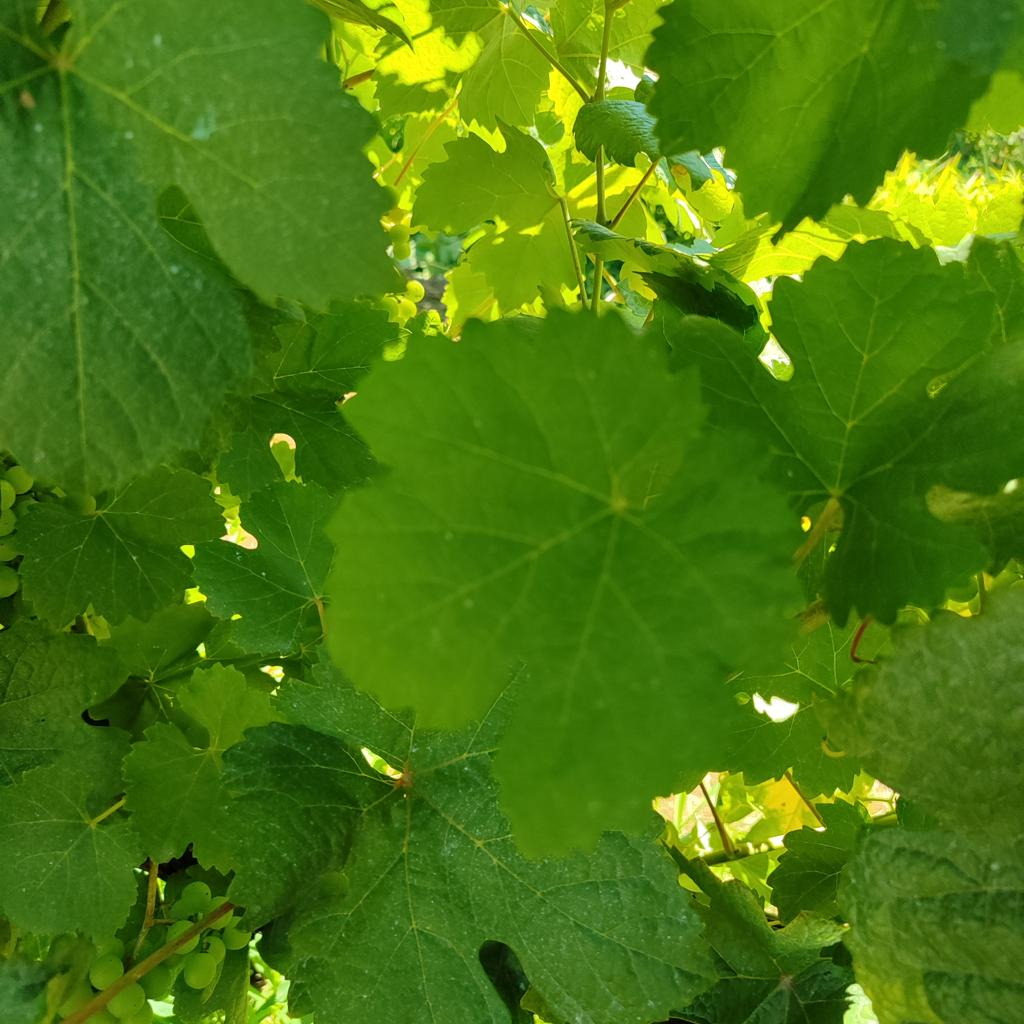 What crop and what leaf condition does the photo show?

grapevine, healthy
